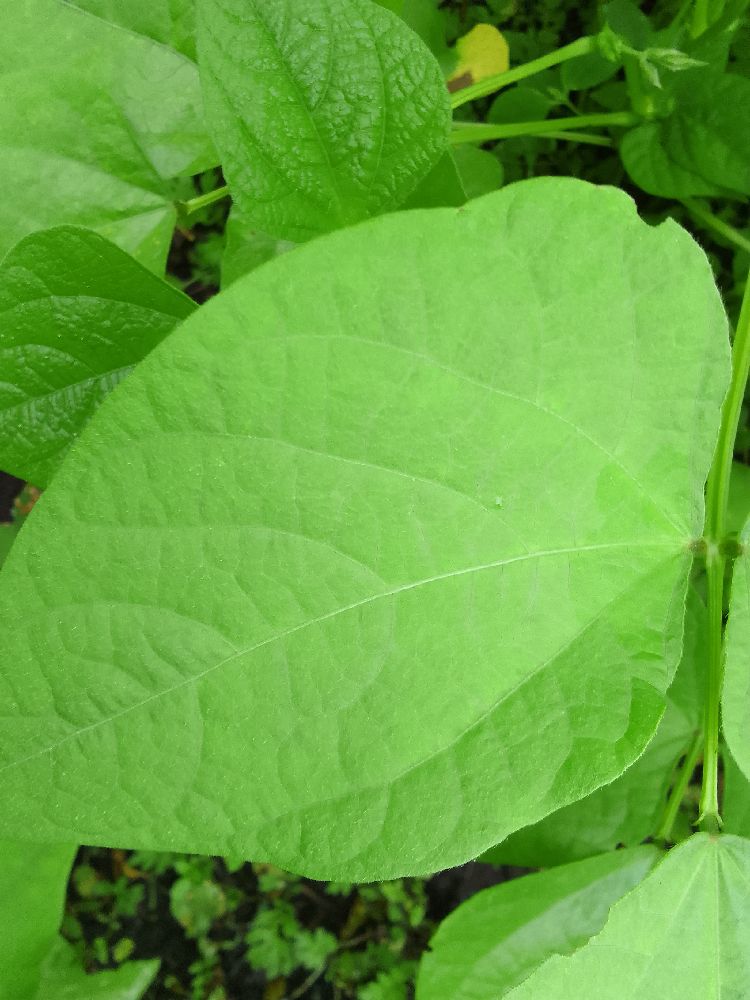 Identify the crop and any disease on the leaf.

common bean, healthy
